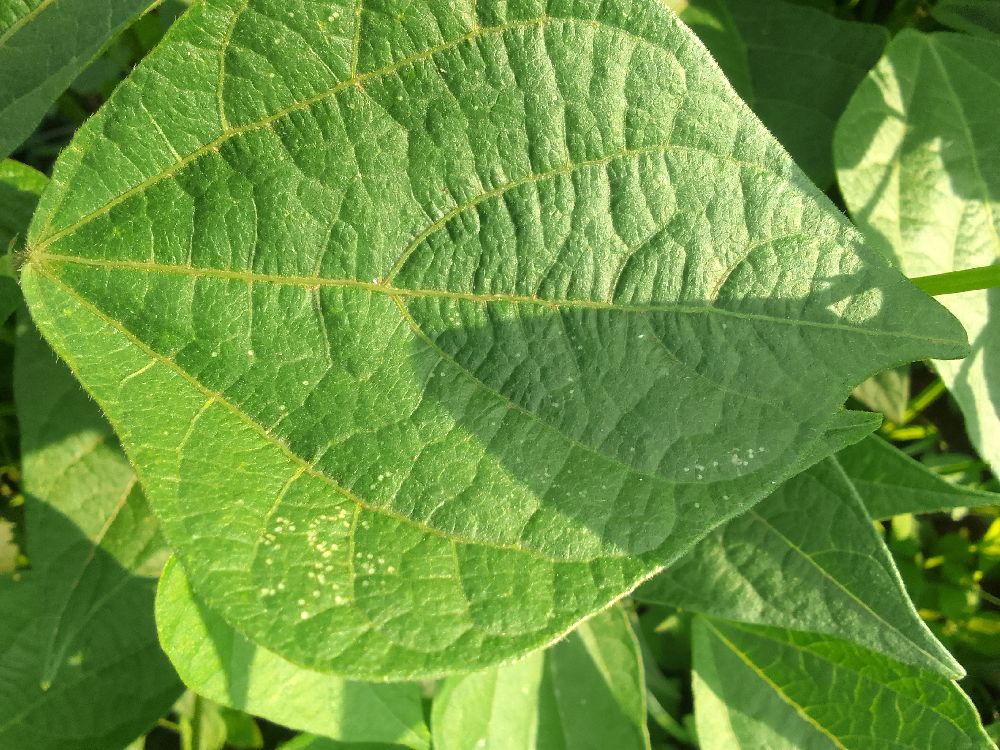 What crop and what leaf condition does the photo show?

common bean, healthy
